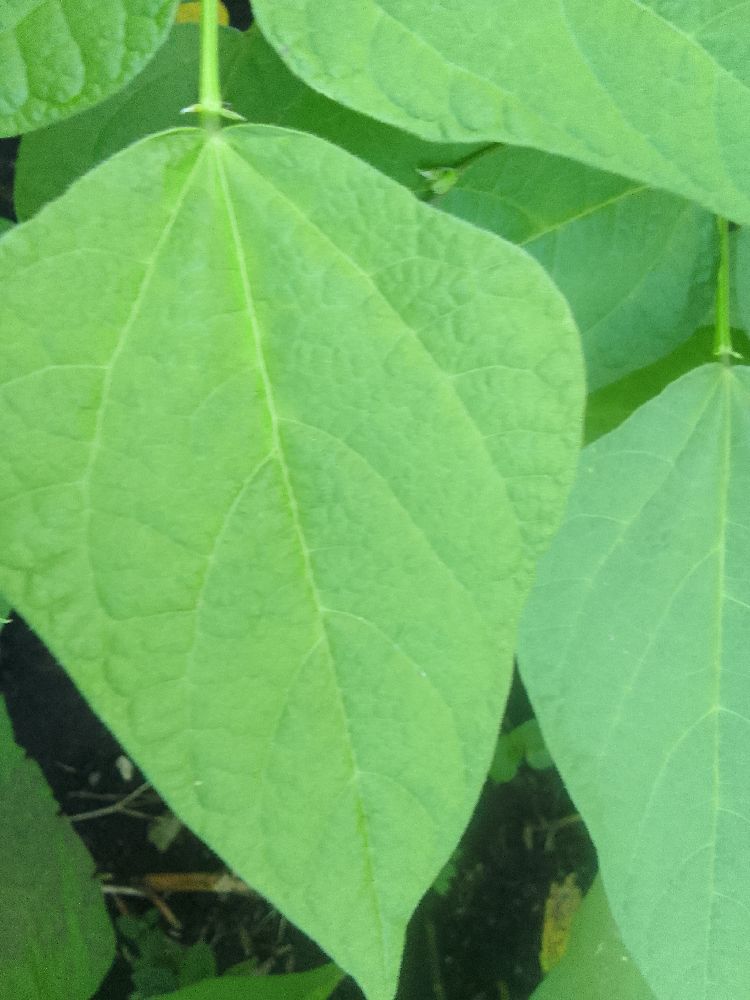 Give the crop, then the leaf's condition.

common bean, healthy
